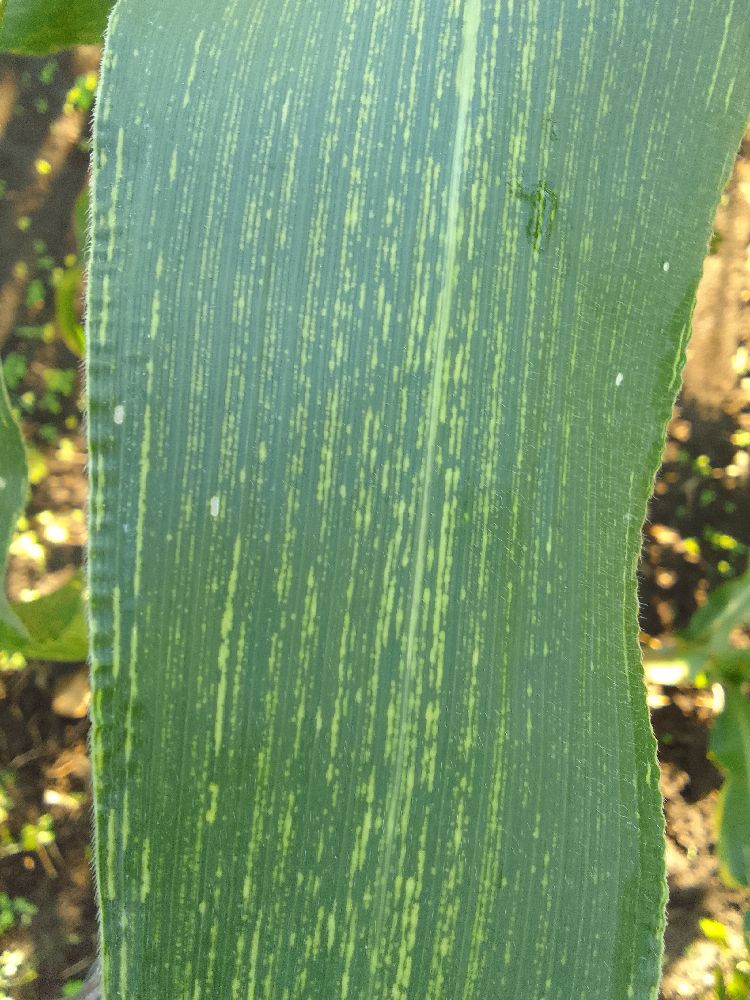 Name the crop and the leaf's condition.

maize, maize streak virus
